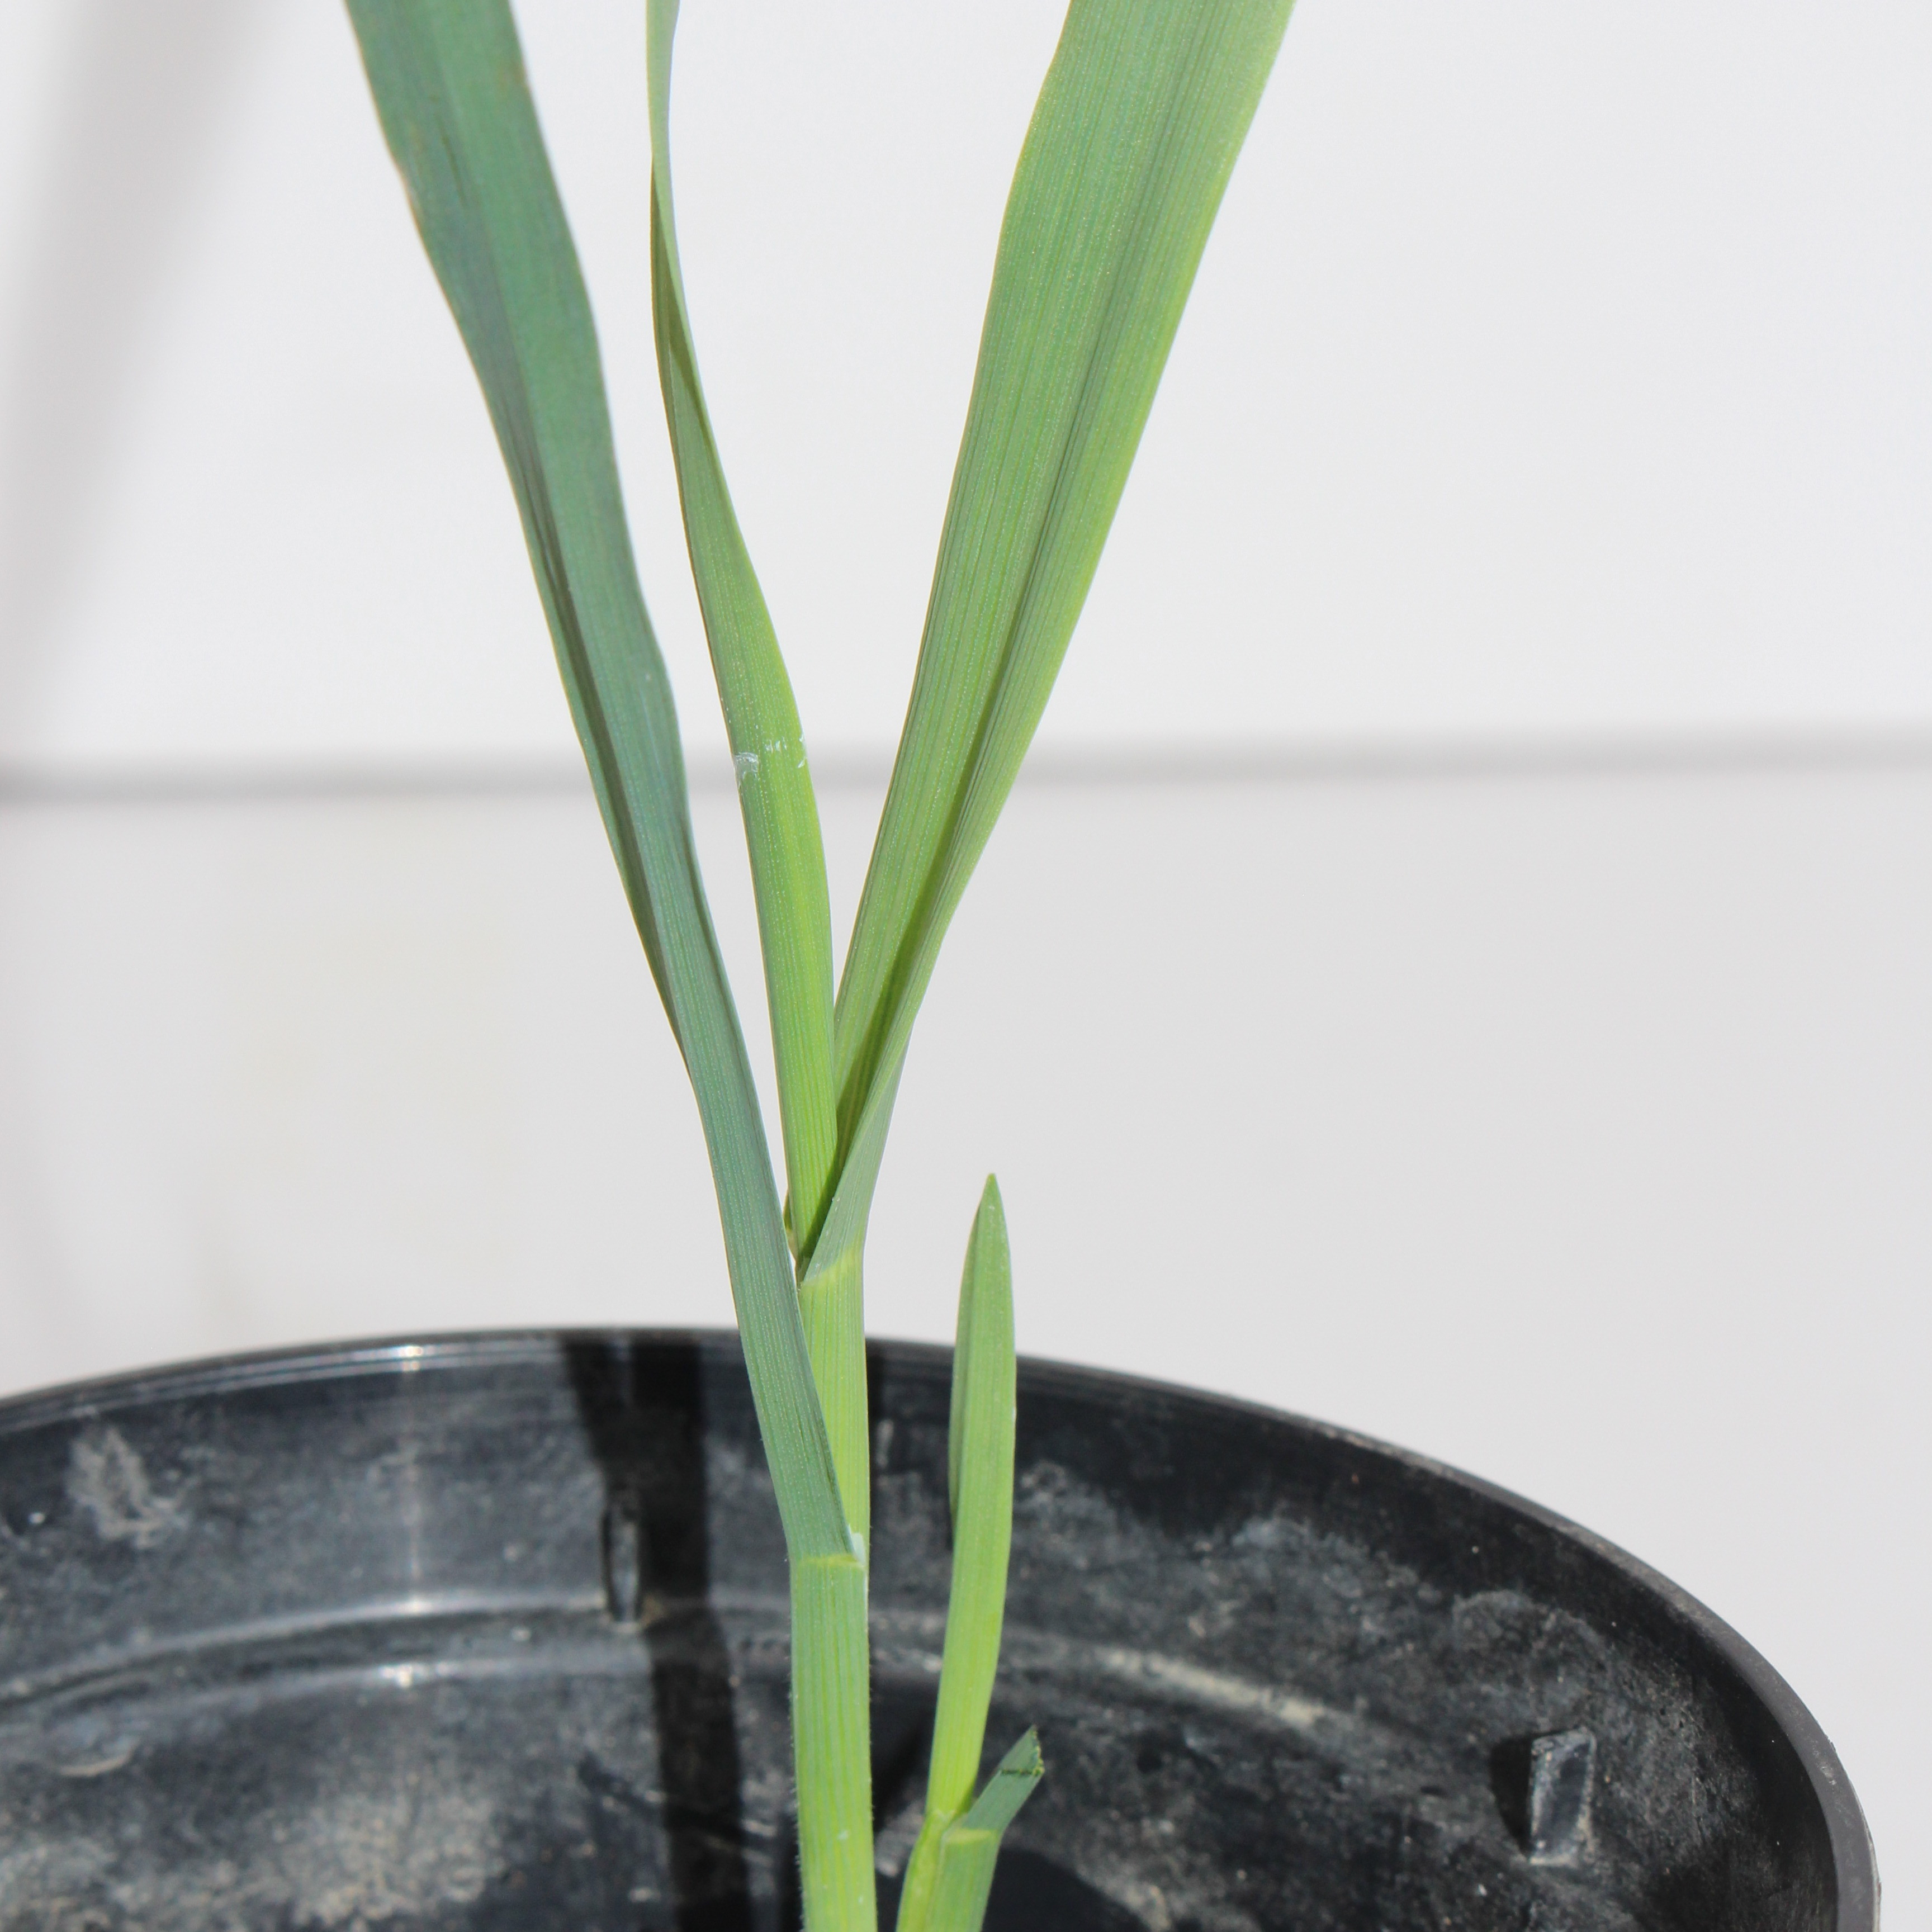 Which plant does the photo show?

Avena sterilis
